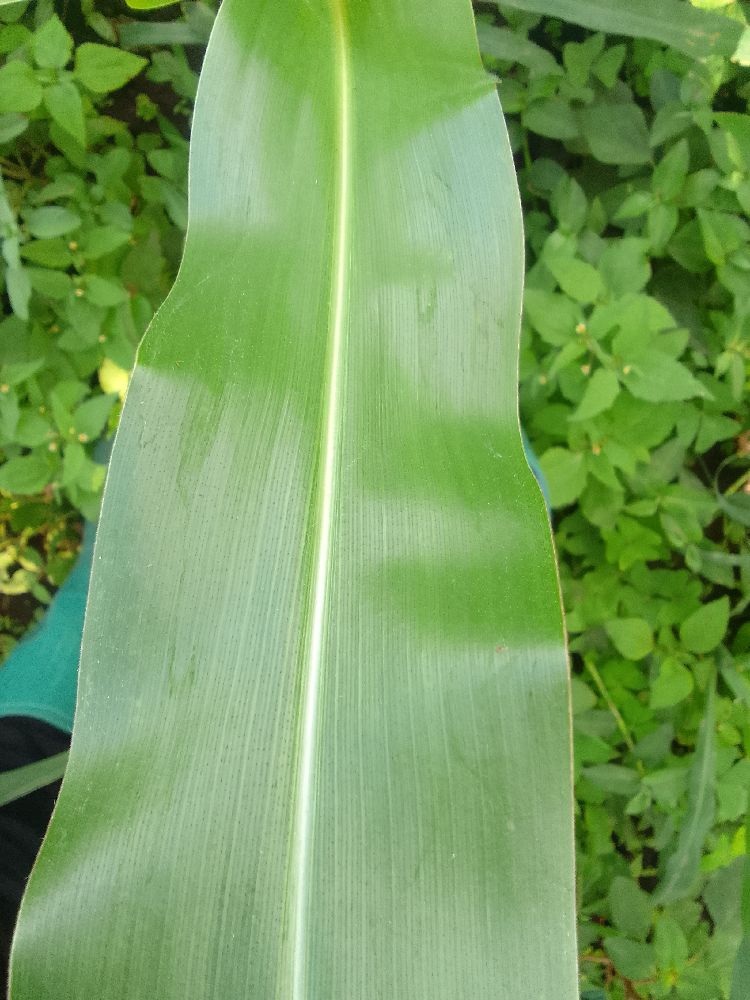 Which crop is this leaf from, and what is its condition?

maize, healthy
